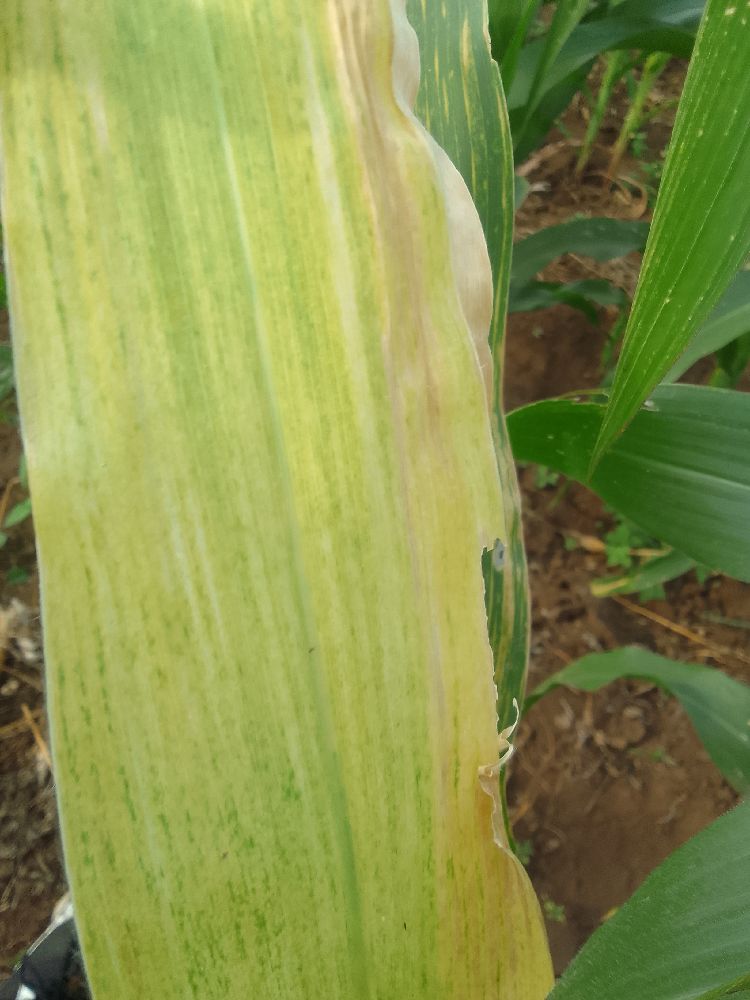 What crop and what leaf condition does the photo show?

maize, maize lethal necrosis
